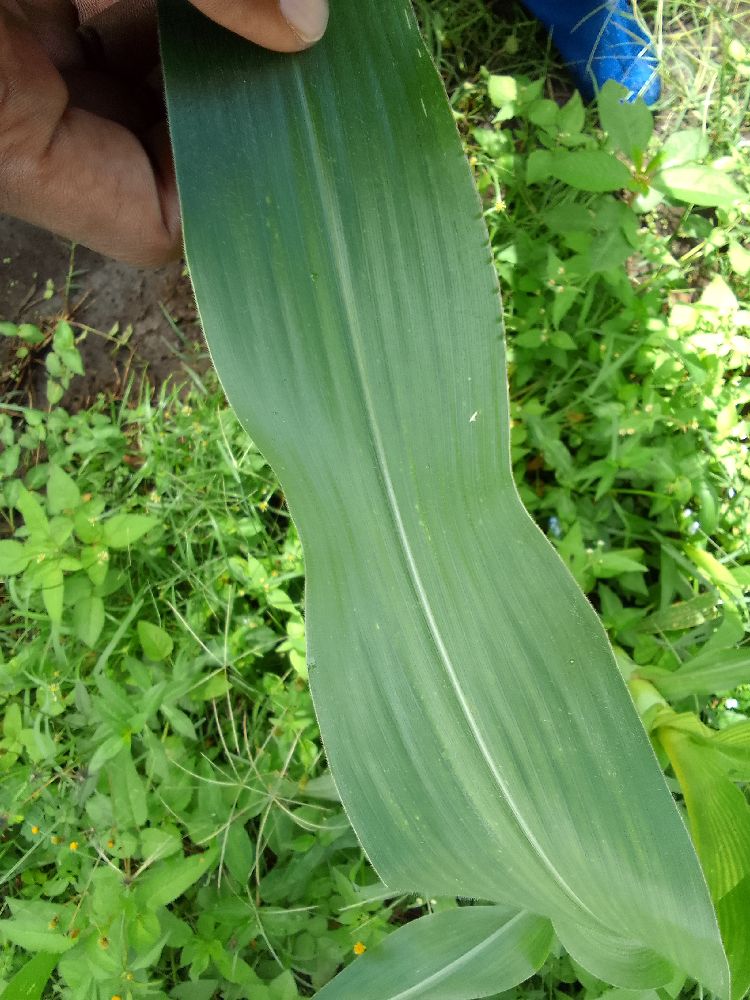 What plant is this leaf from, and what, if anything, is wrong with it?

maize, healthy
